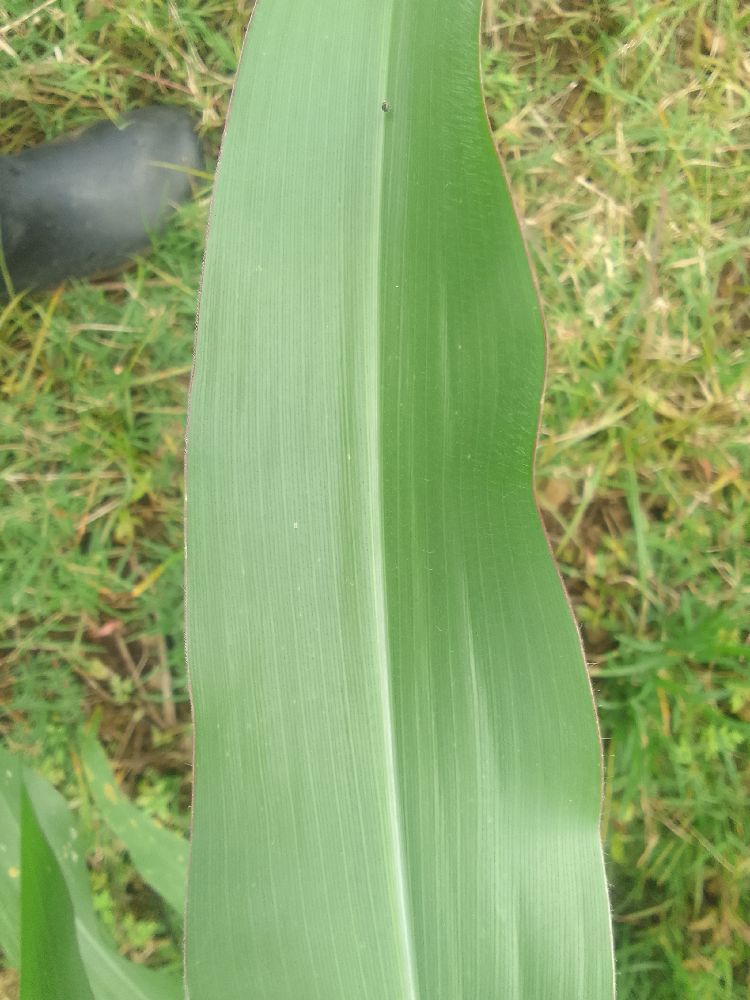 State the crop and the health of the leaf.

maize, healthy
